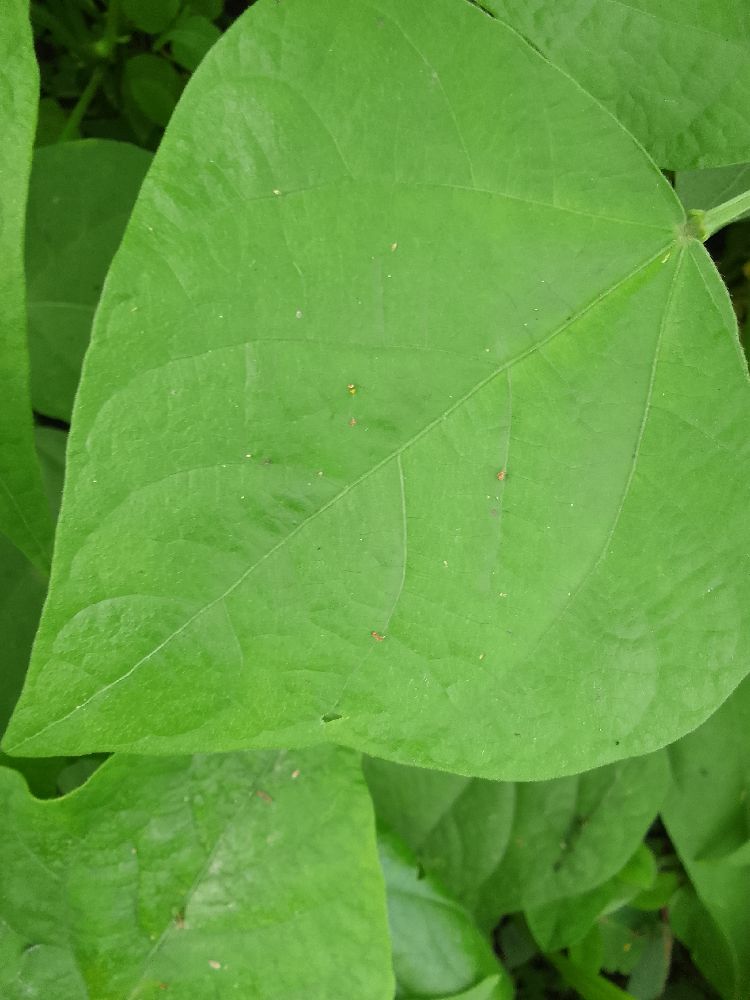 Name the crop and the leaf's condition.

common bean, healthy
